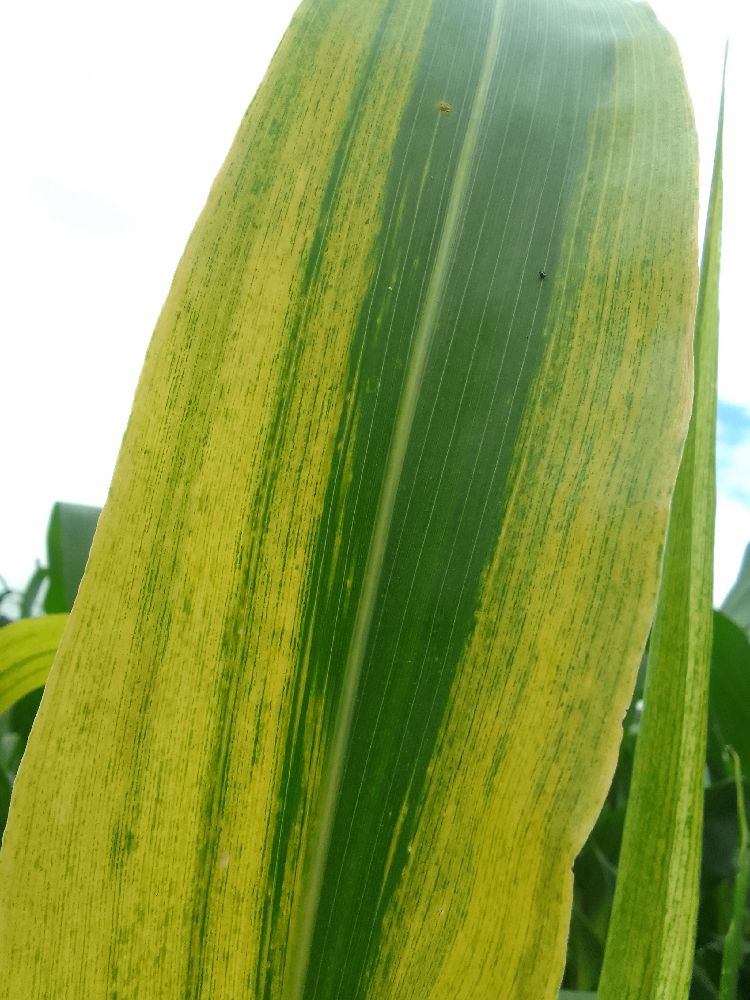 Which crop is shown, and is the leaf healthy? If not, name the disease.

maize, maize lethal necrosis
